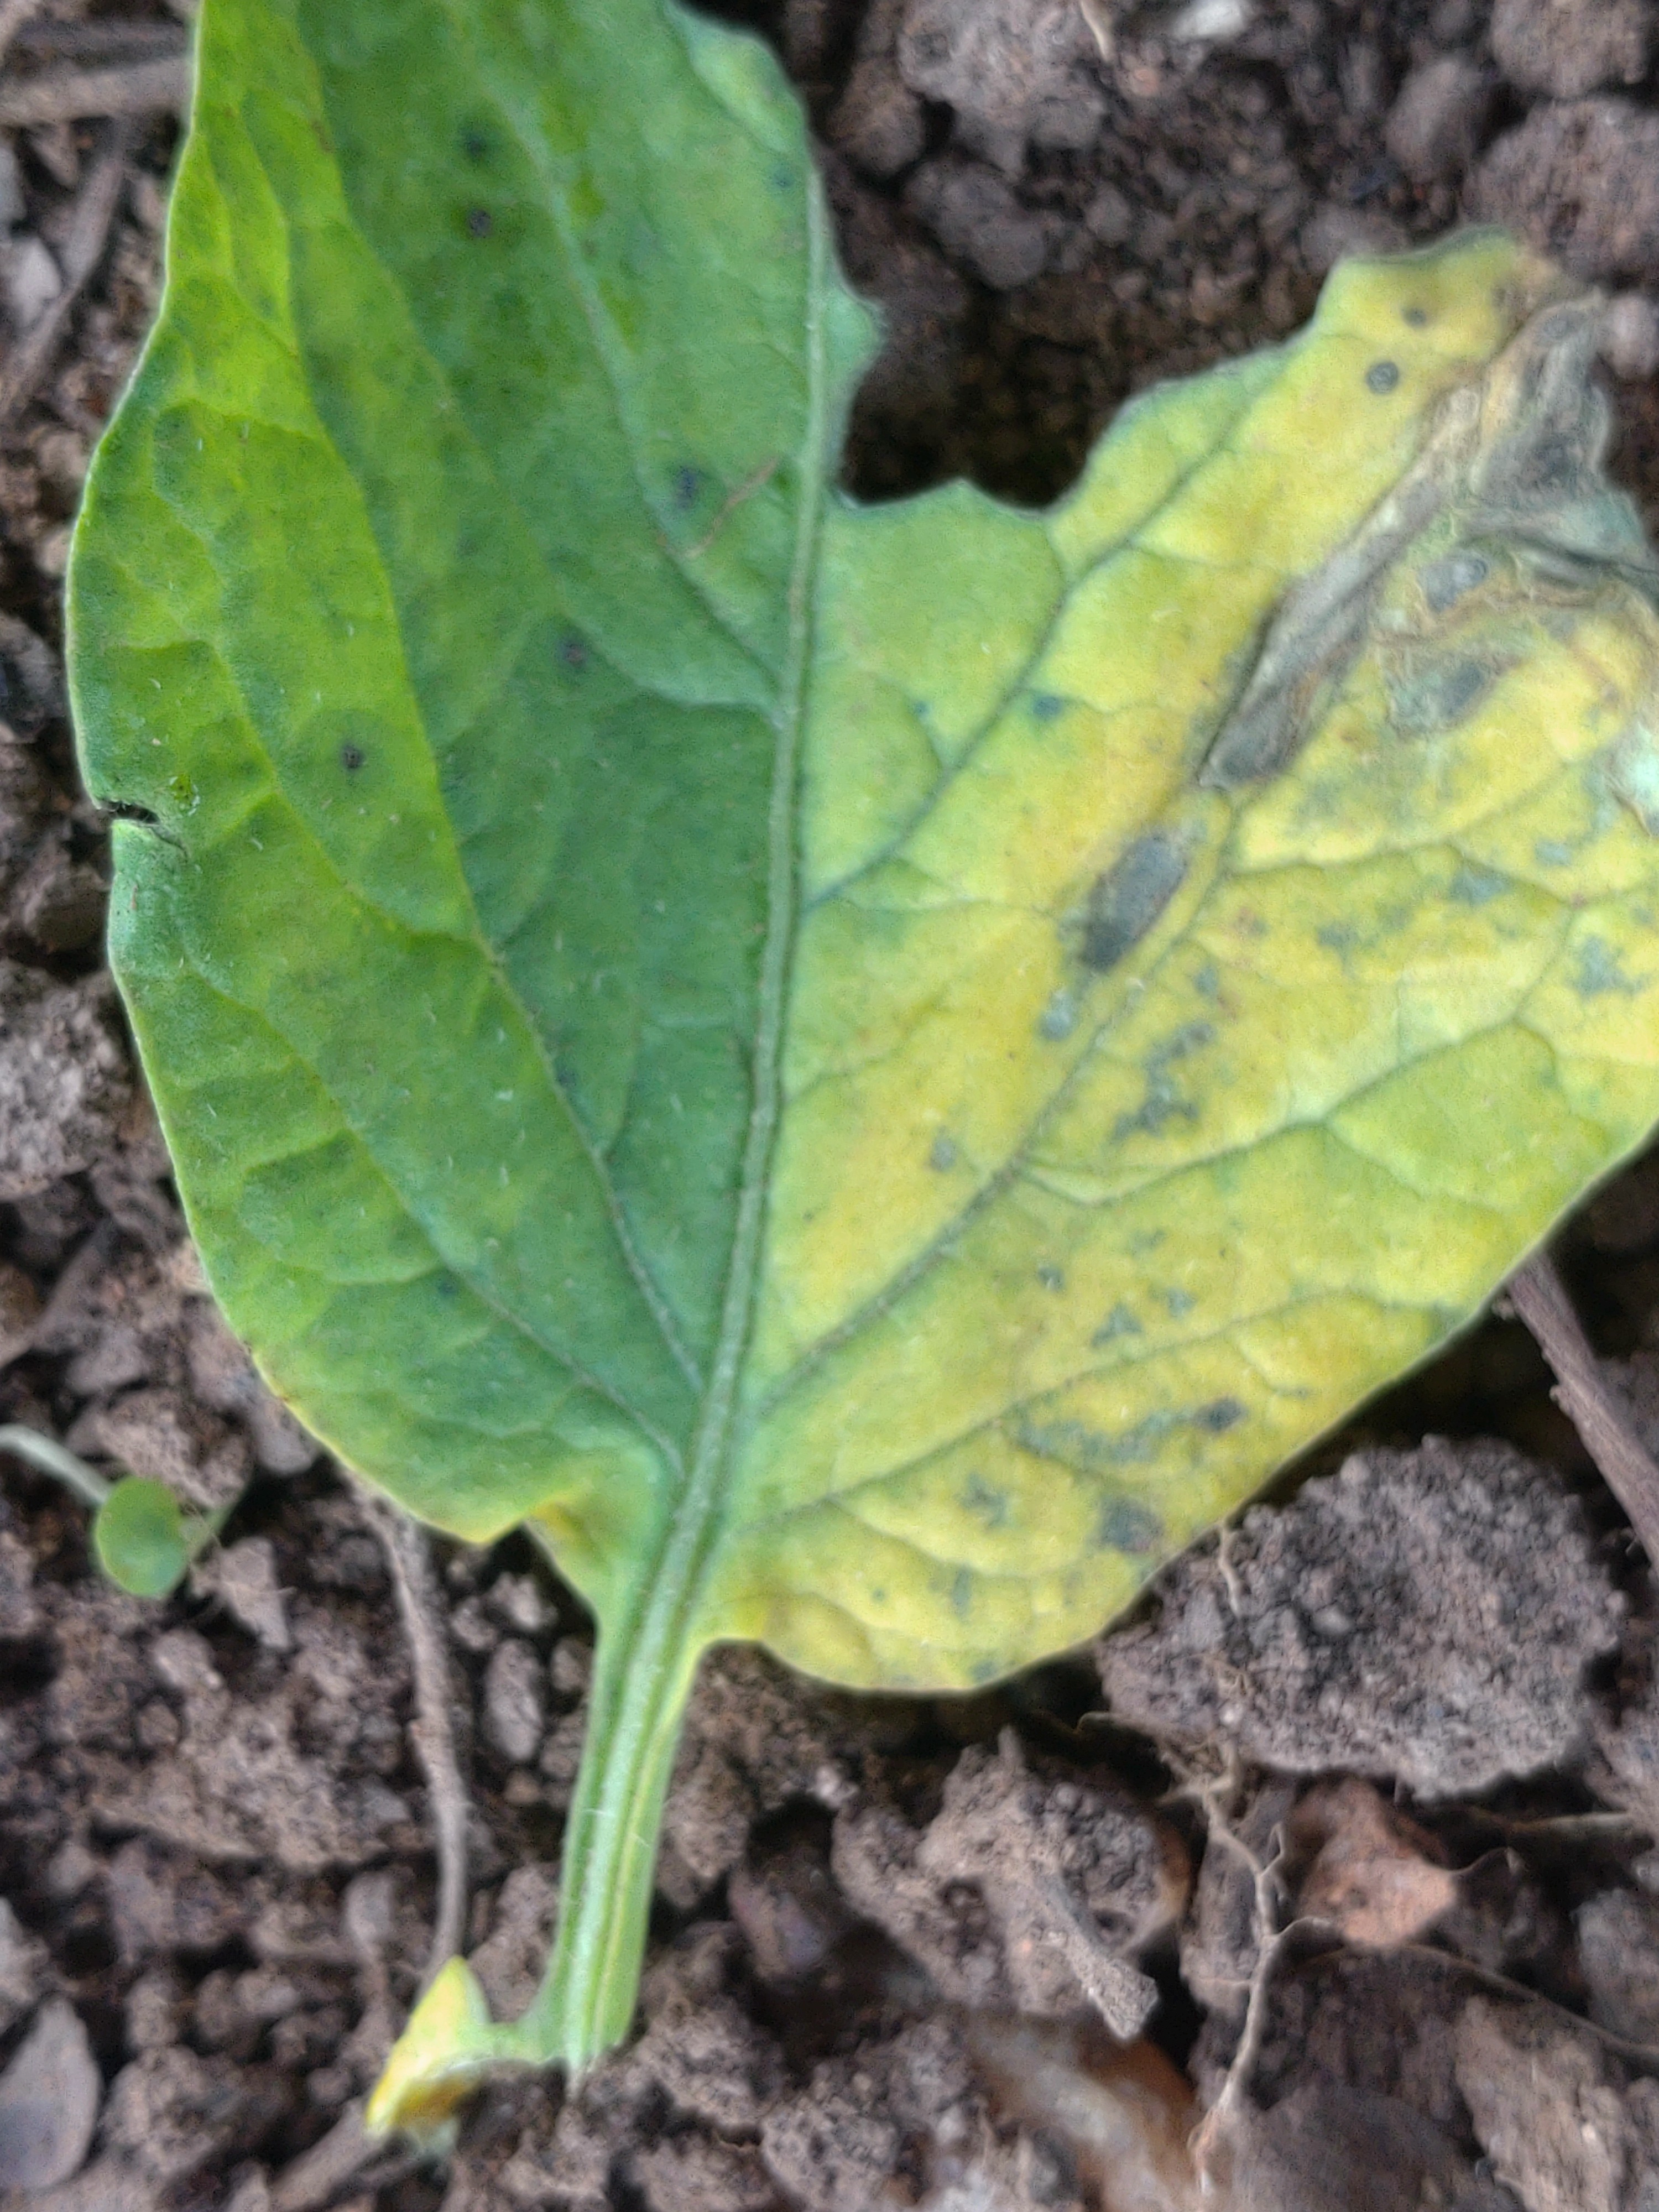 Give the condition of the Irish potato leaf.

late blight
